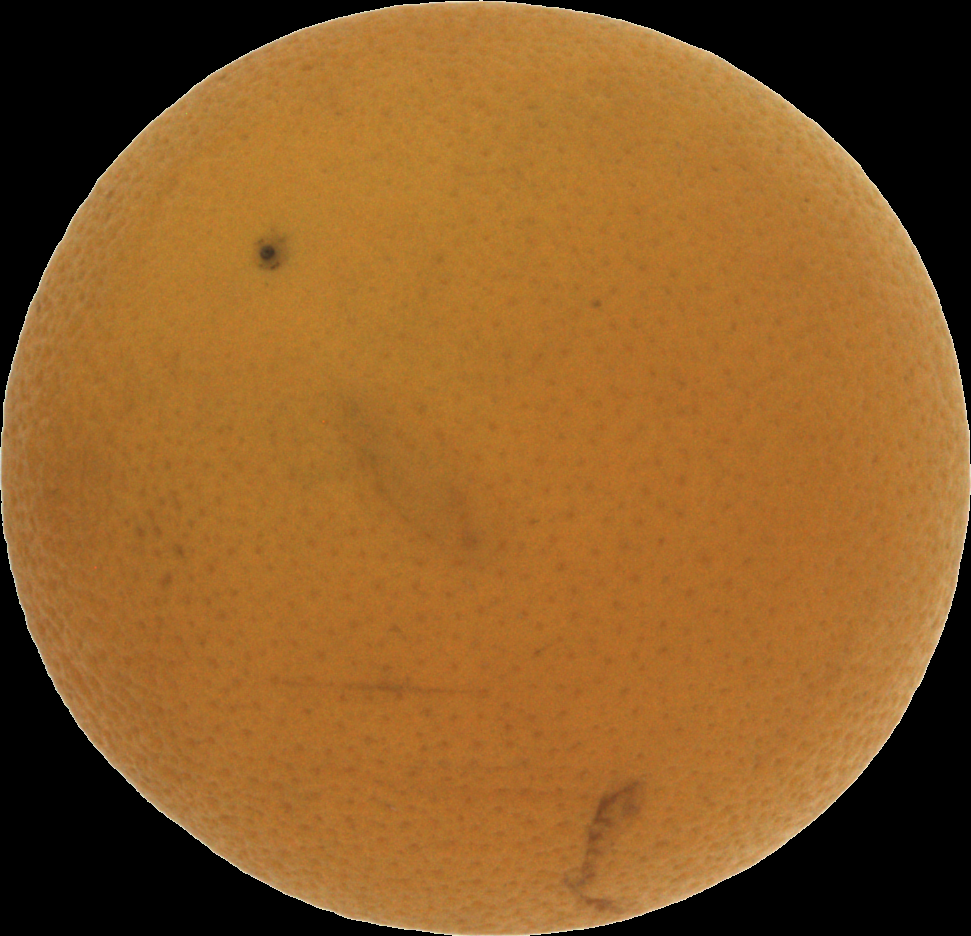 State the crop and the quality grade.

orange, bad
